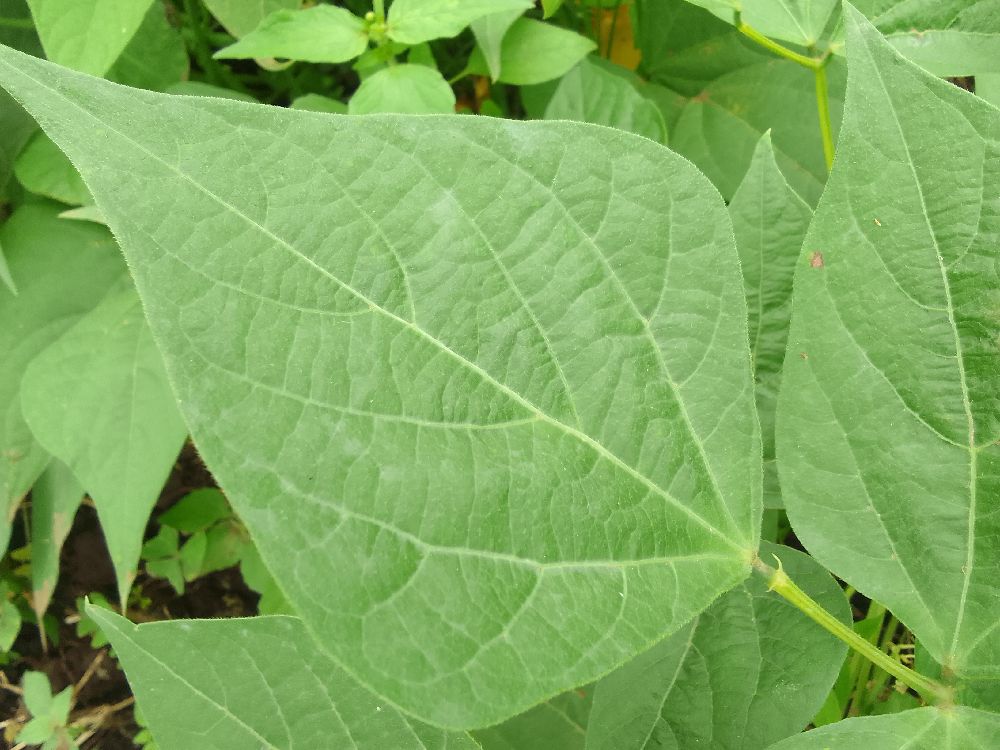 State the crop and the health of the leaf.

common bean, healthy
